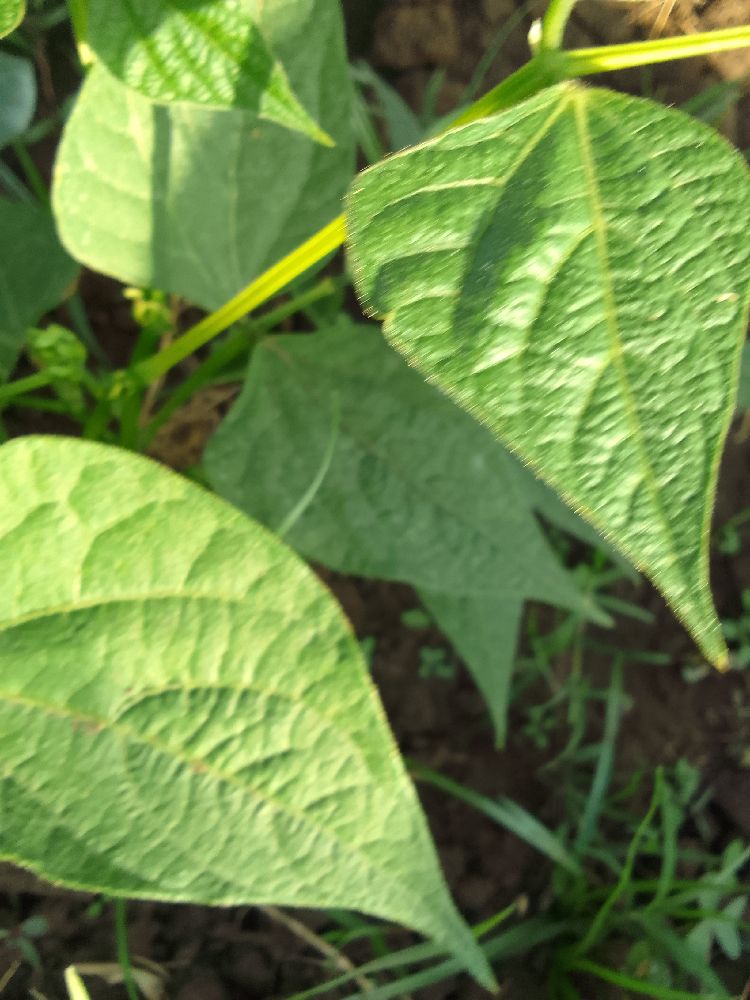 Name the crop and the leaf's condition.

common bean, healthy
